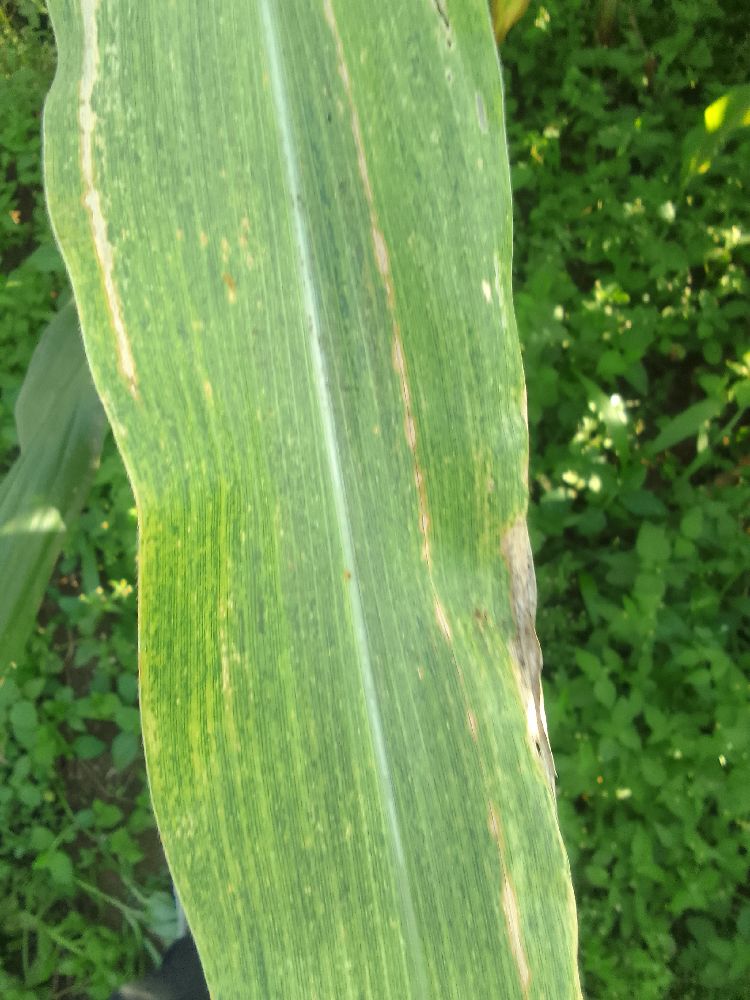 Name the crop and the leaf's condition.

maize, maize lethal necrosis
